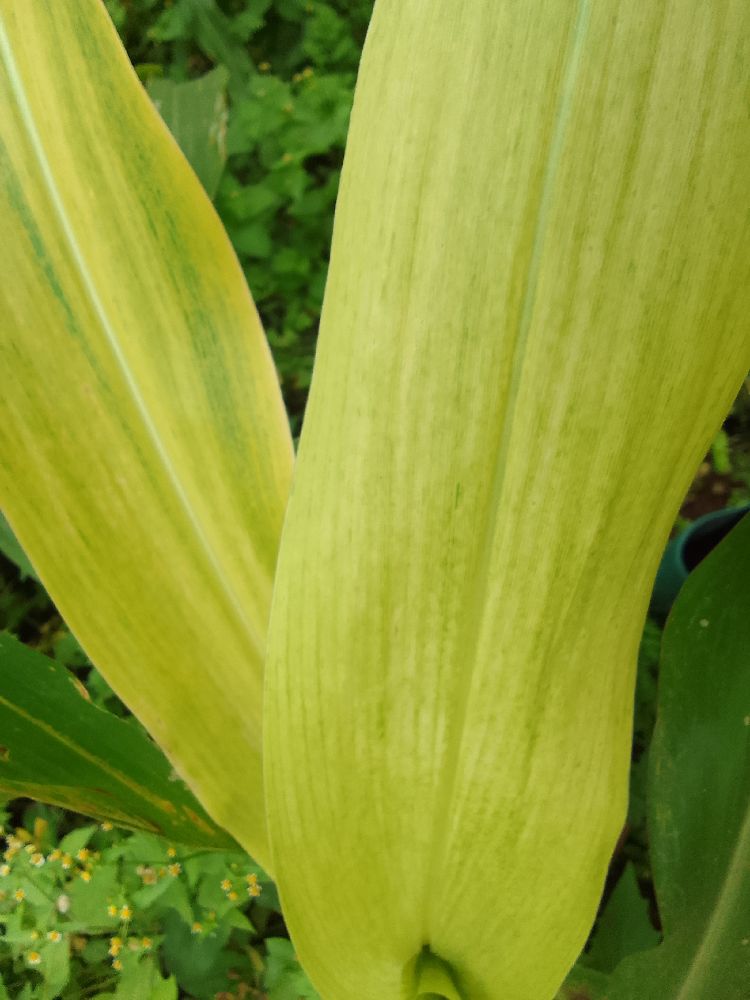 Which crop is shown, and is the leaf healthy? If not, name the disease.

maize, maize lethal necrosis
